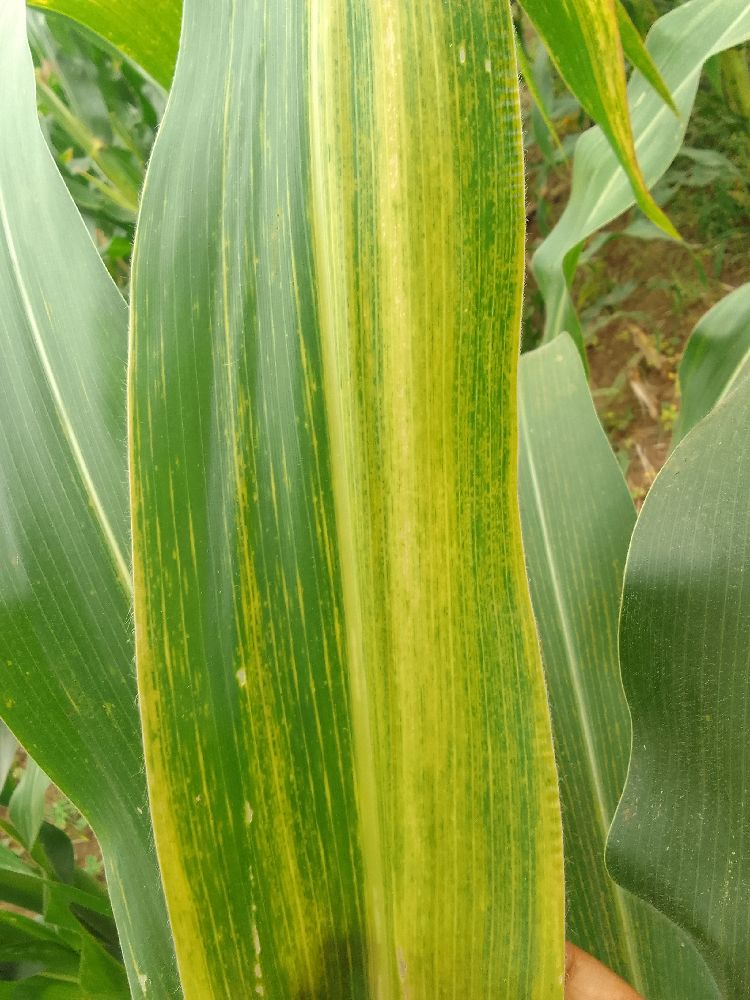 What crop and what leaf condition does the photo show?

maize, maize lethal necrosis
